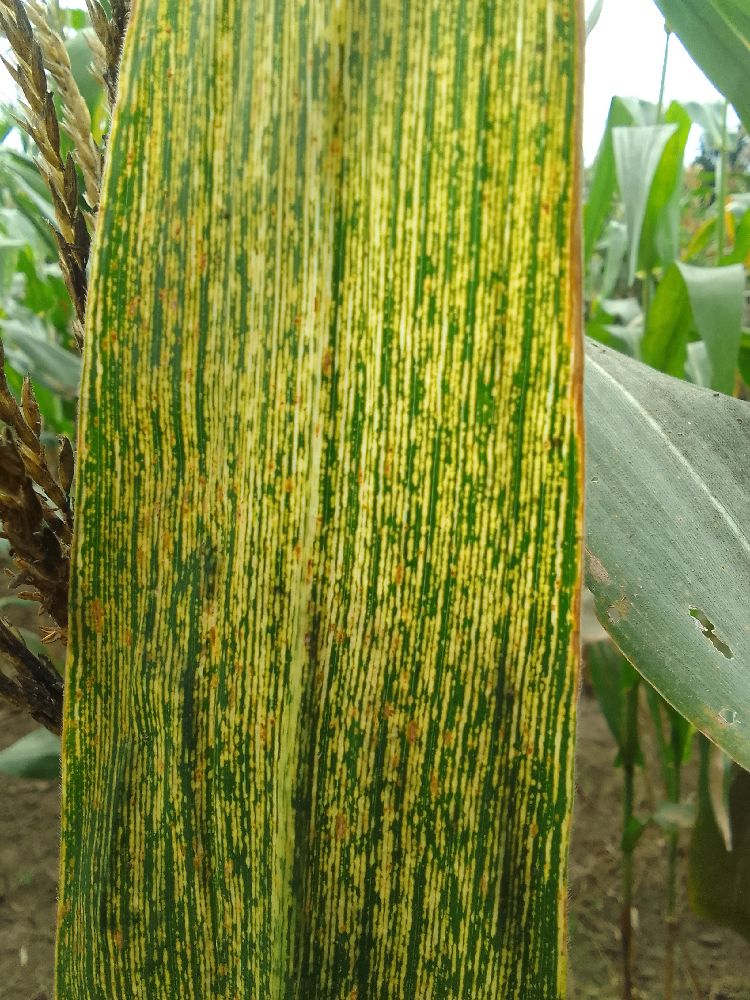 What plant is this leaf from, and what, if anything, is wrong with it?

maize, maize streak virus
